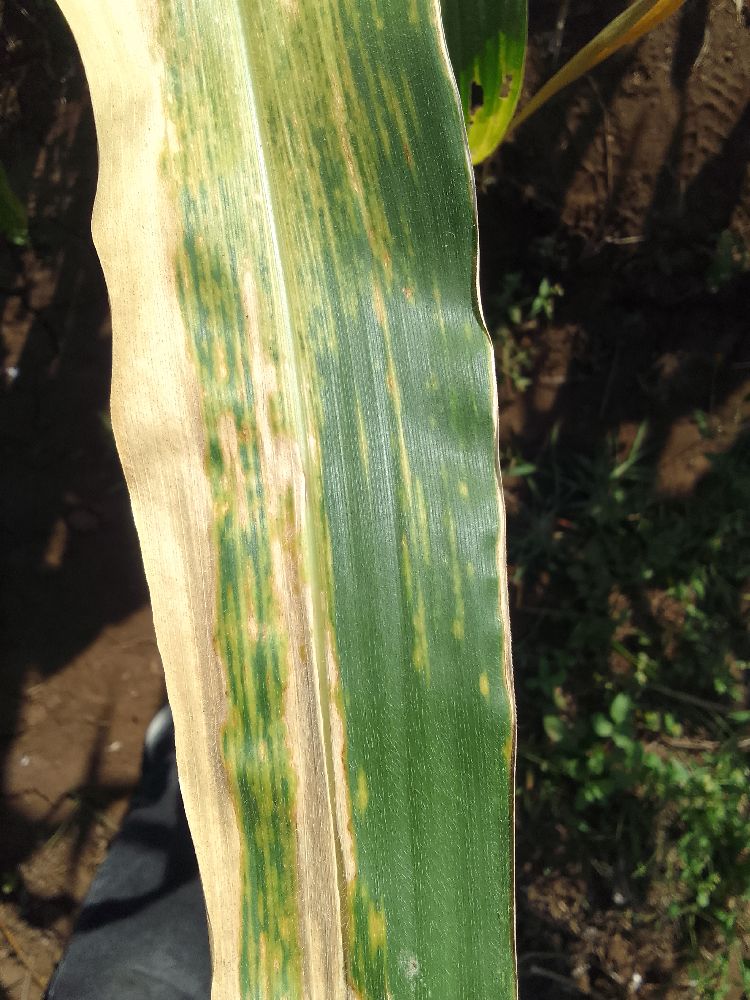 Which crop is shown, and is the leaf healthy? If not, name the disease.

maize, maize lethal necrosis
